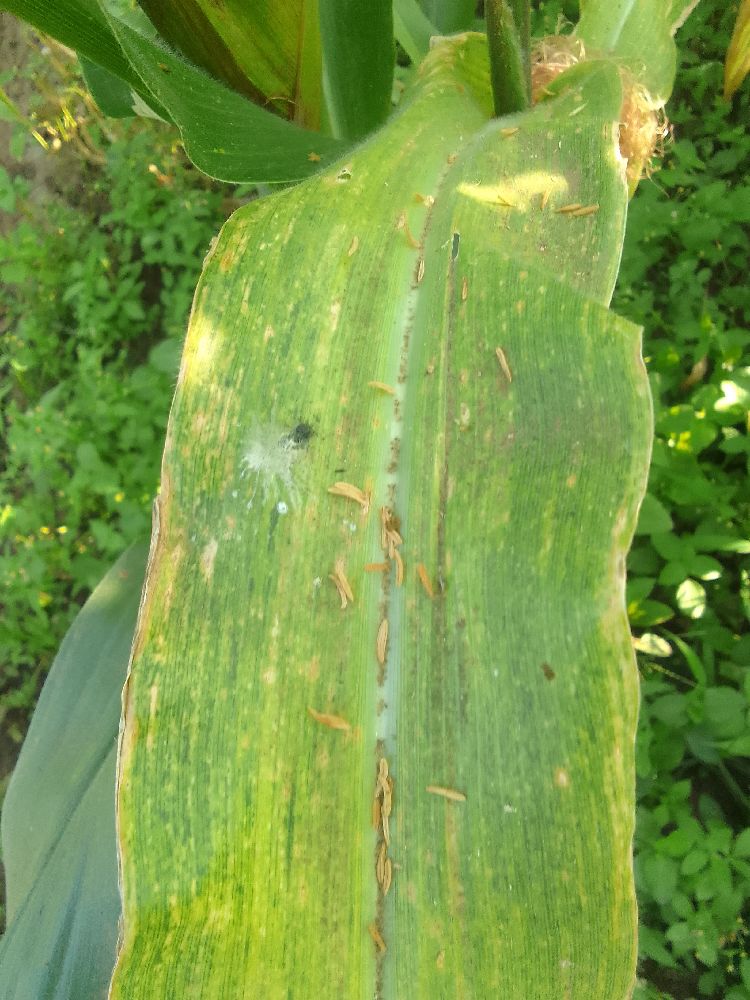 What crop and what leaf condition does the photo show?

maize, maize lethal necrosis
